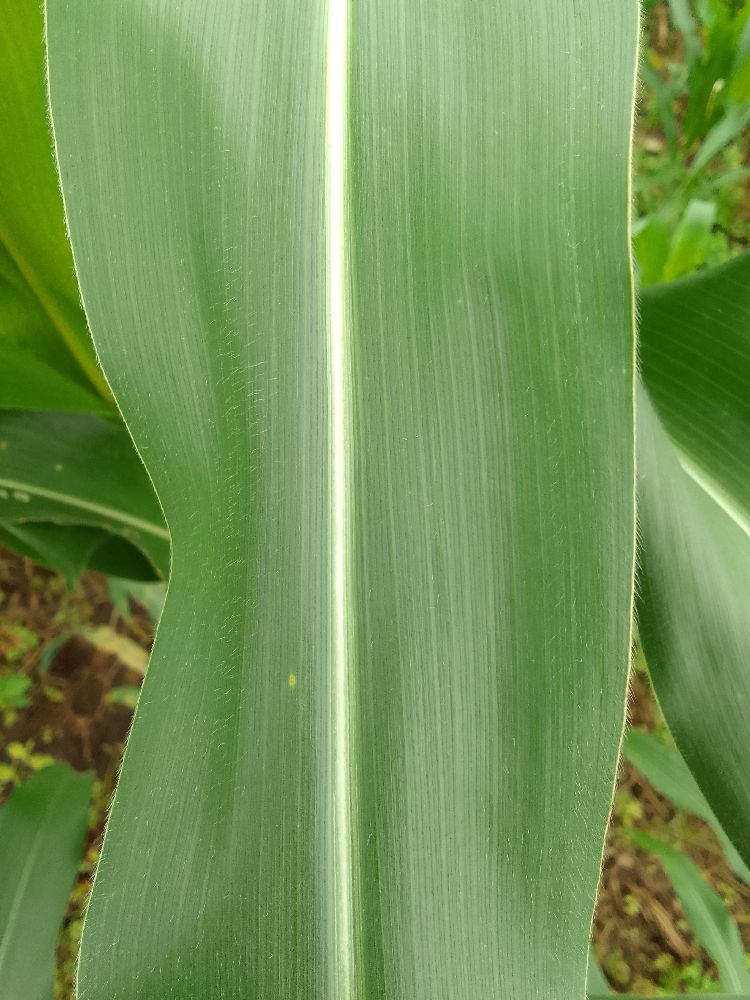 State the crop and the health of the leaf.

maize, healthy
